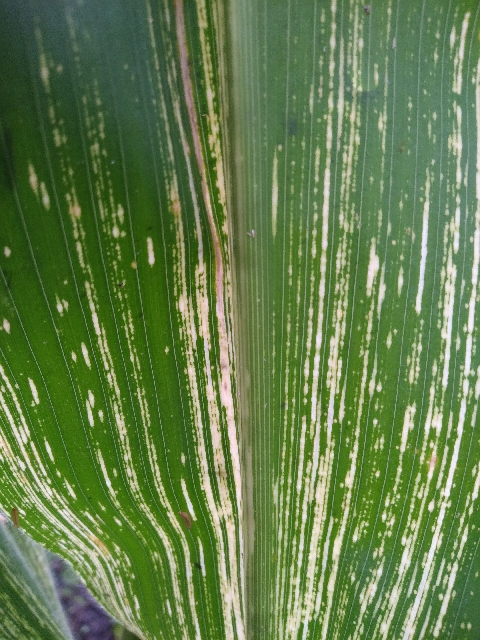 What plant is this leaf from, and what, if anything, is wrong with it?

maize, maize streak virus
